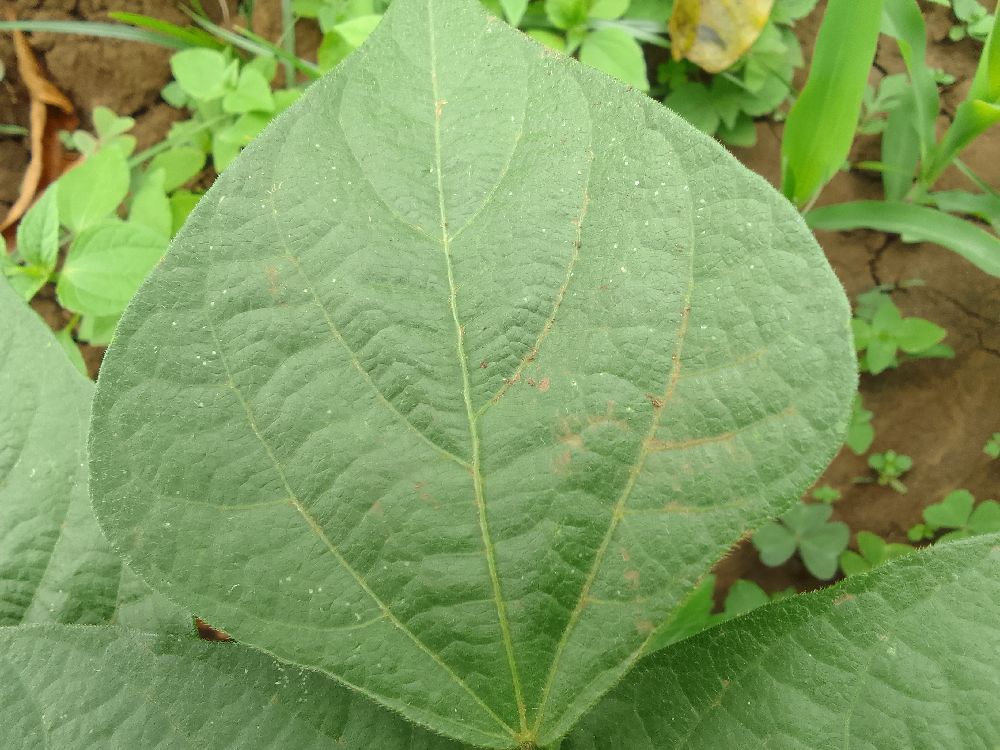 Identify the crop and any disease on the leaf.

common bean, healthy
